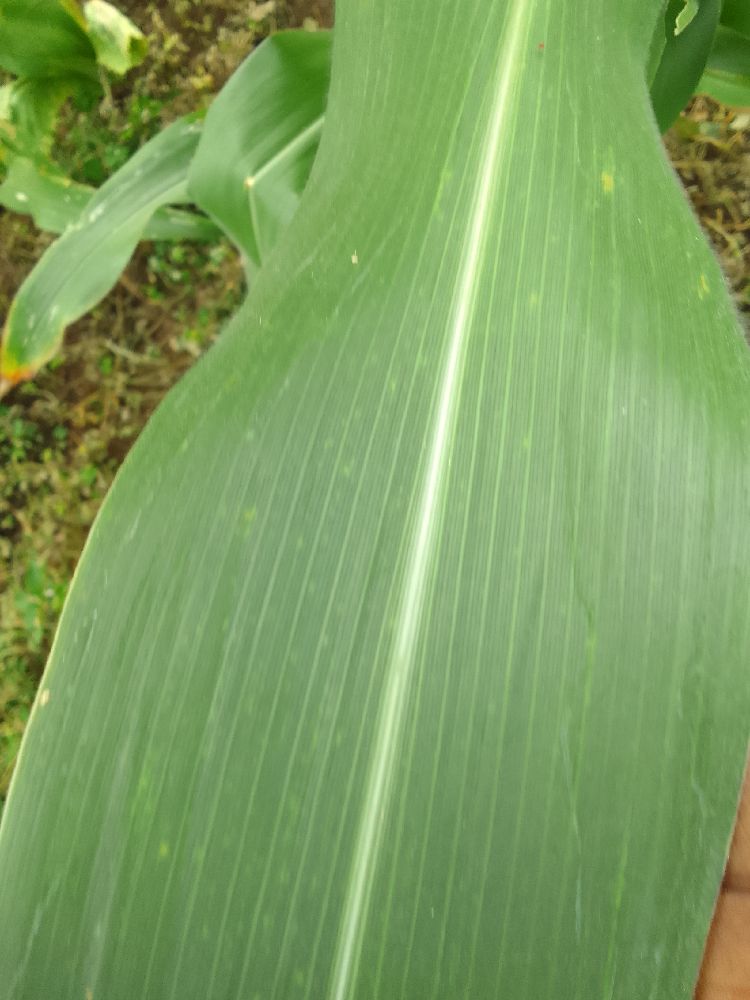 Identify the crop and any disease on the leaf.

maize, healthy
